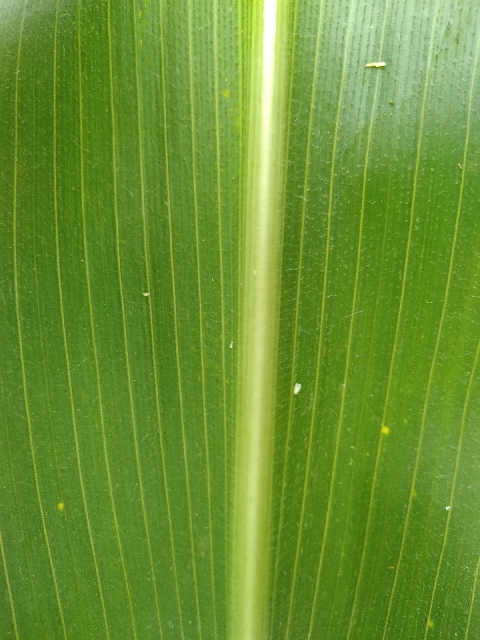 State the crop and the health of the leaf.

maize, healthy
